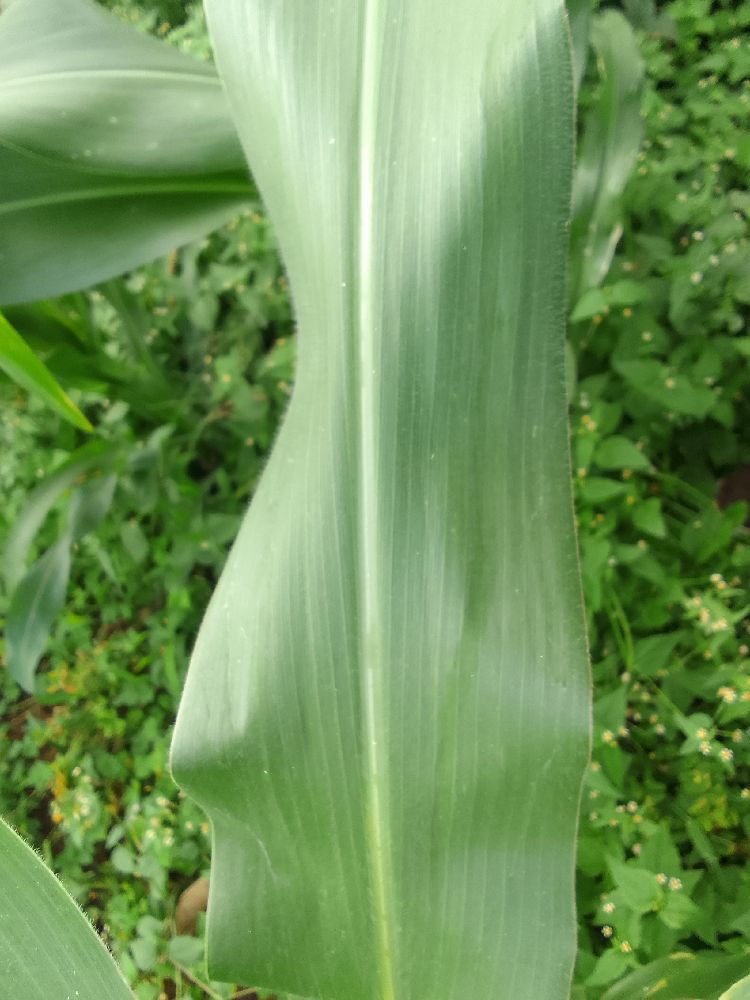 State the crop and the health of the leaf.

maize, healthy
